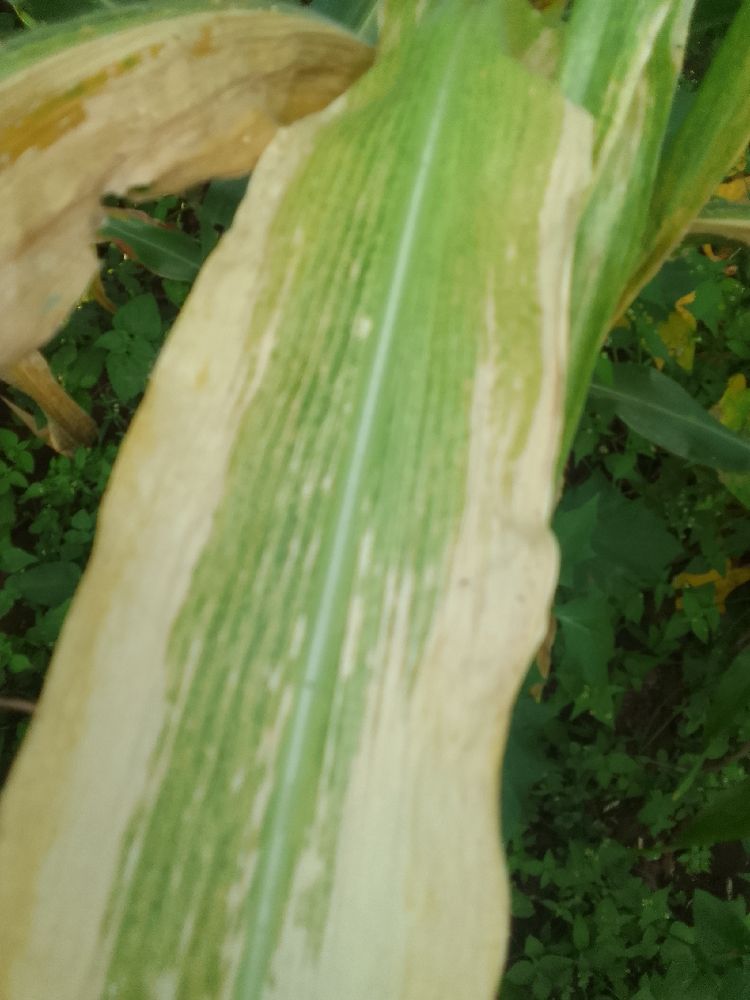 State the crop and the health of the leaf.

maize, maize lethal necrosis
